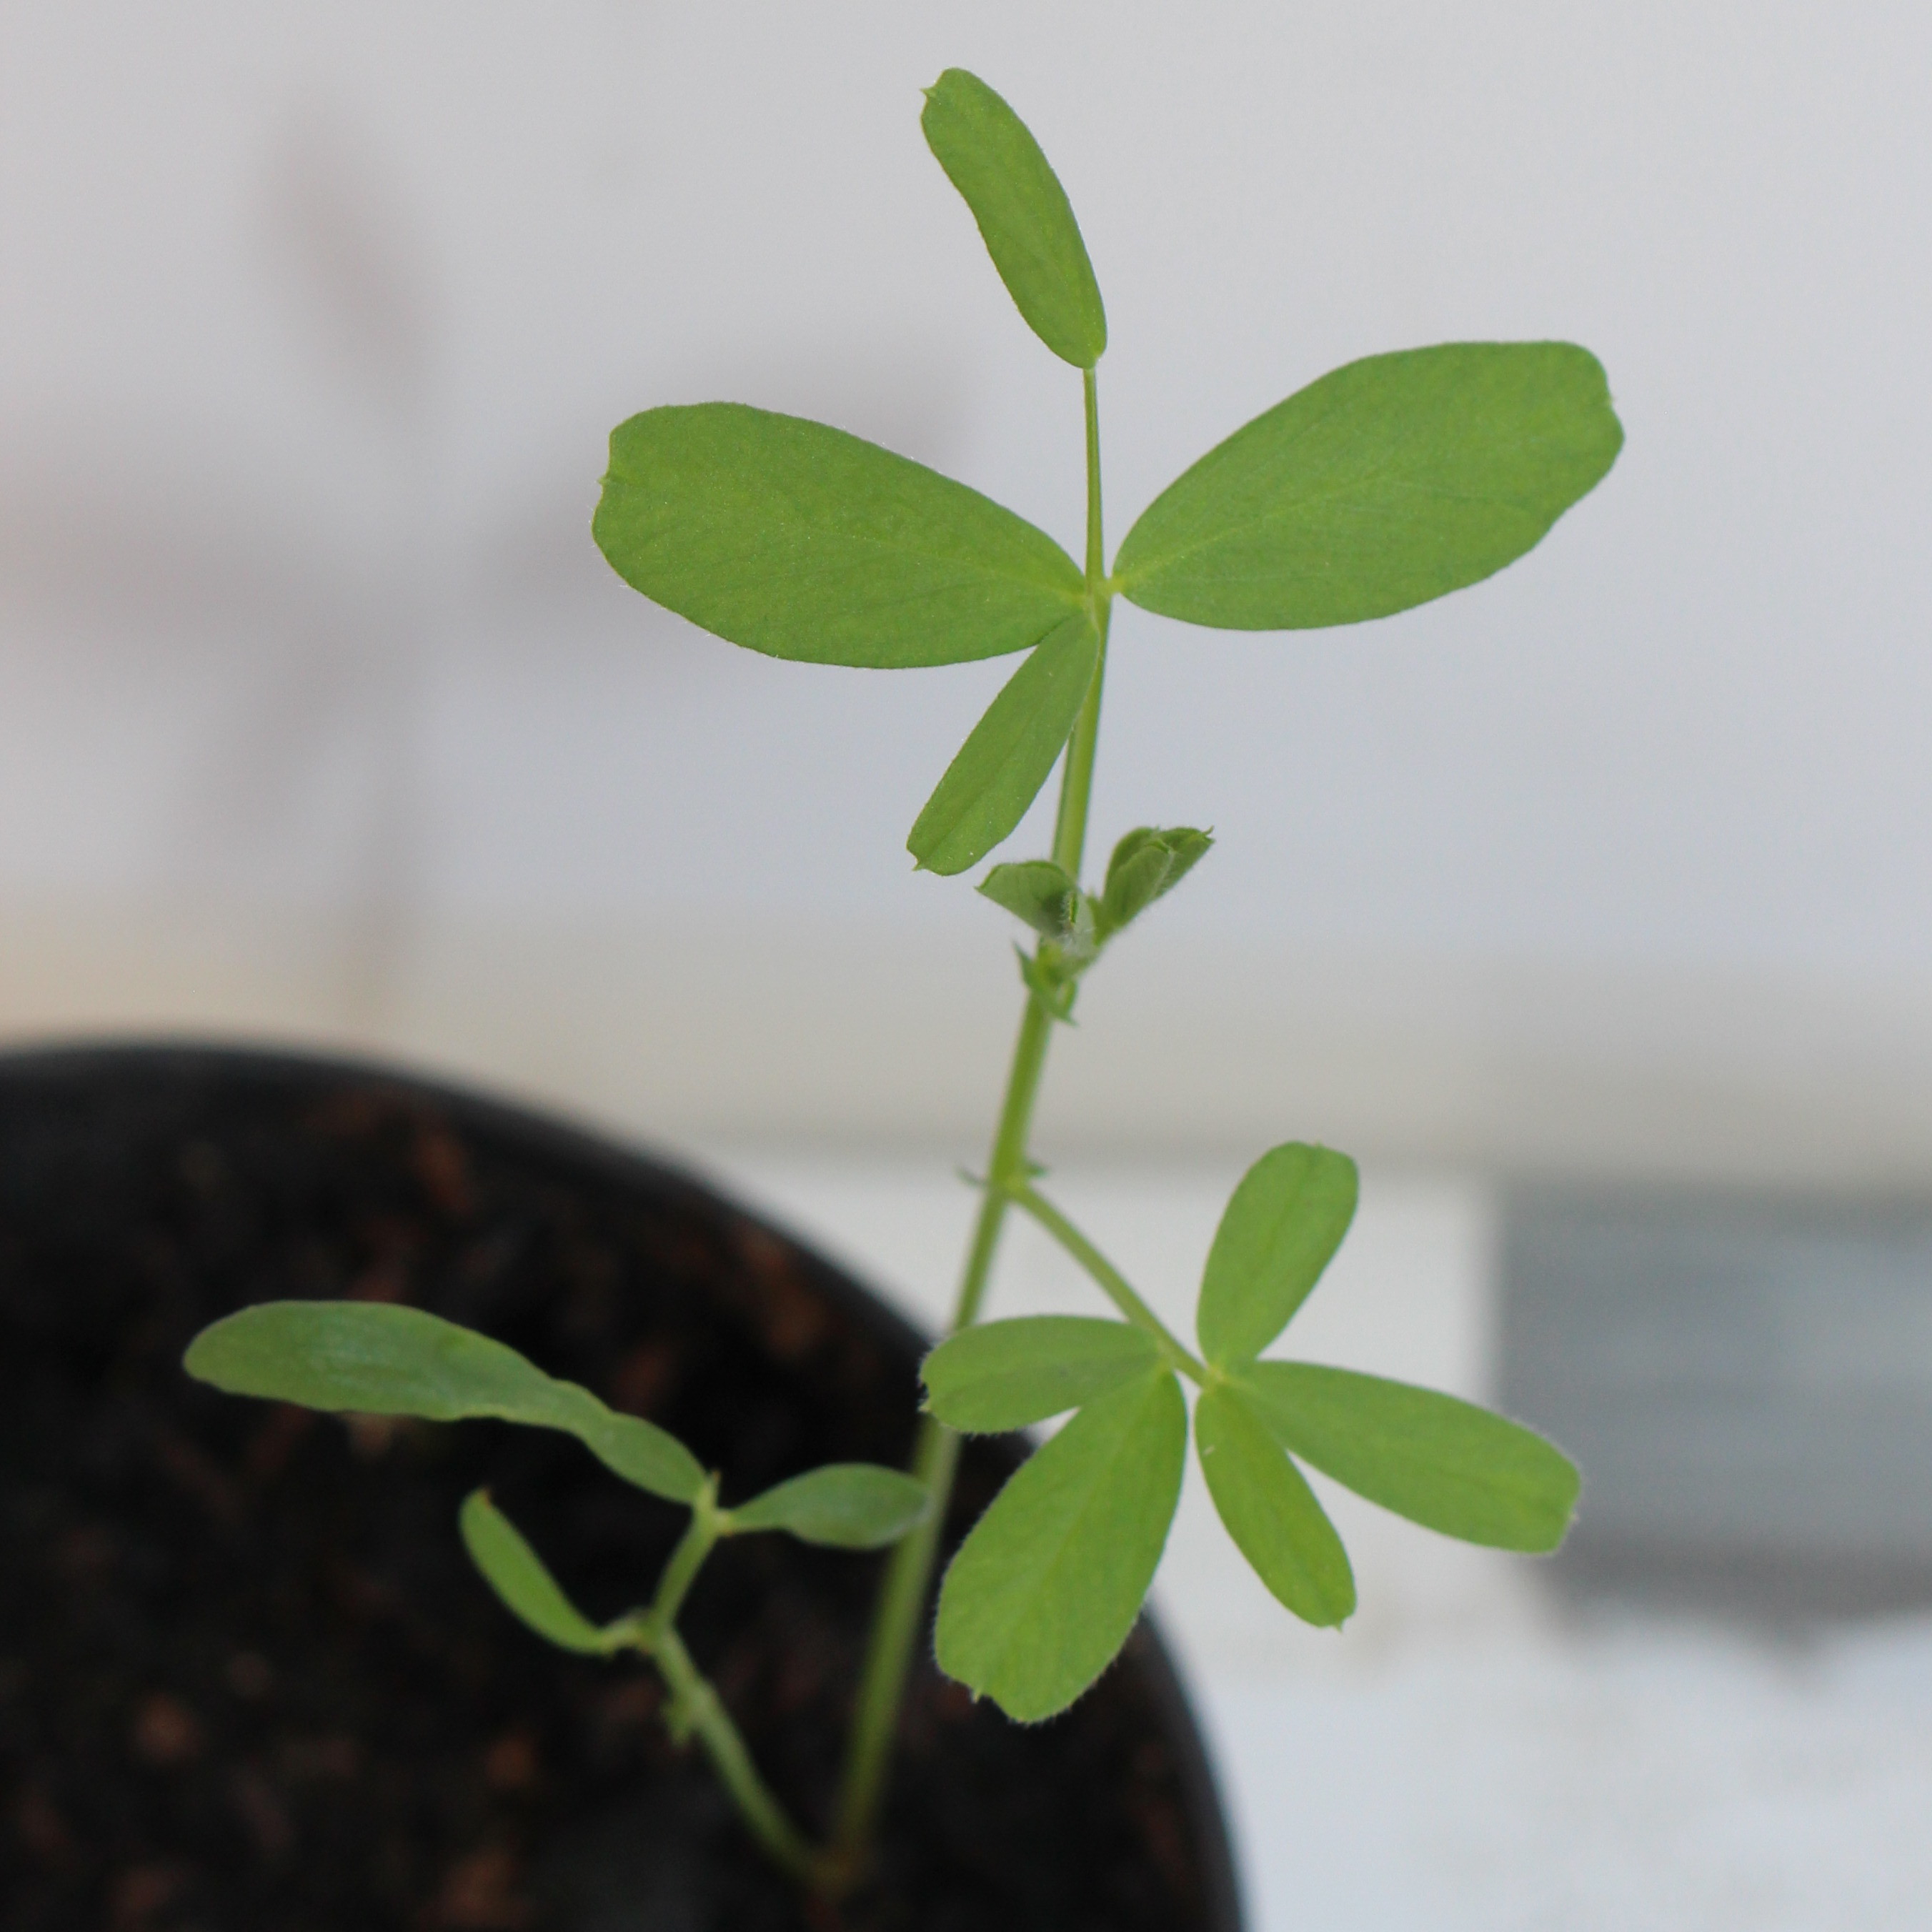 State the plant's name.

Vicia sativa
